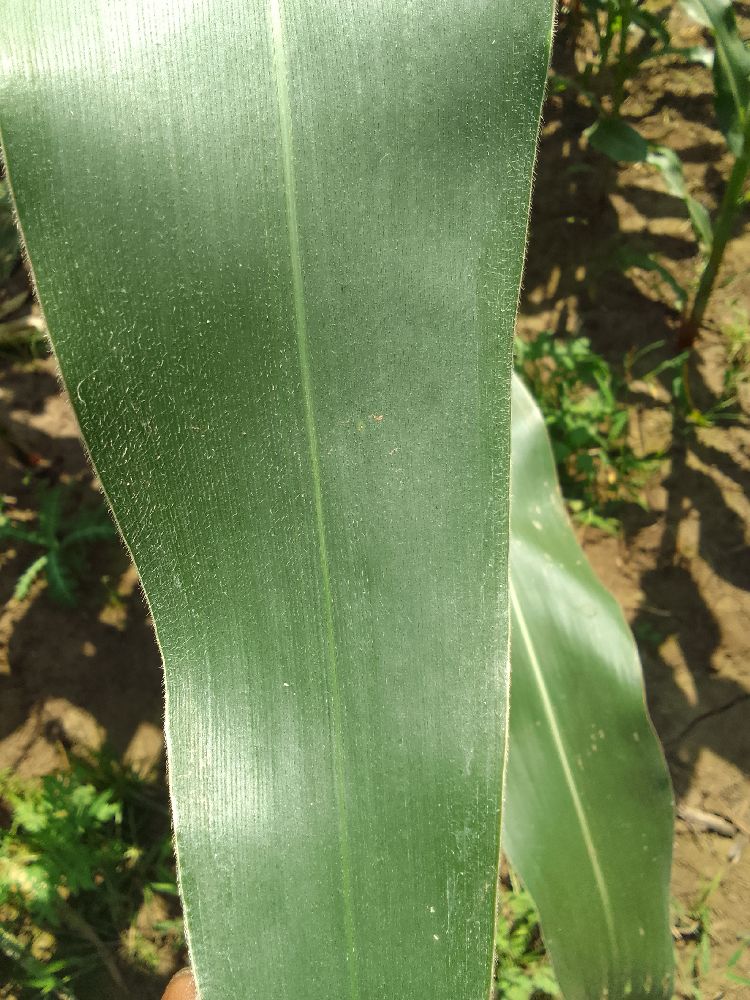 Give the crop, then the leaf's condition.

maize, healthy
